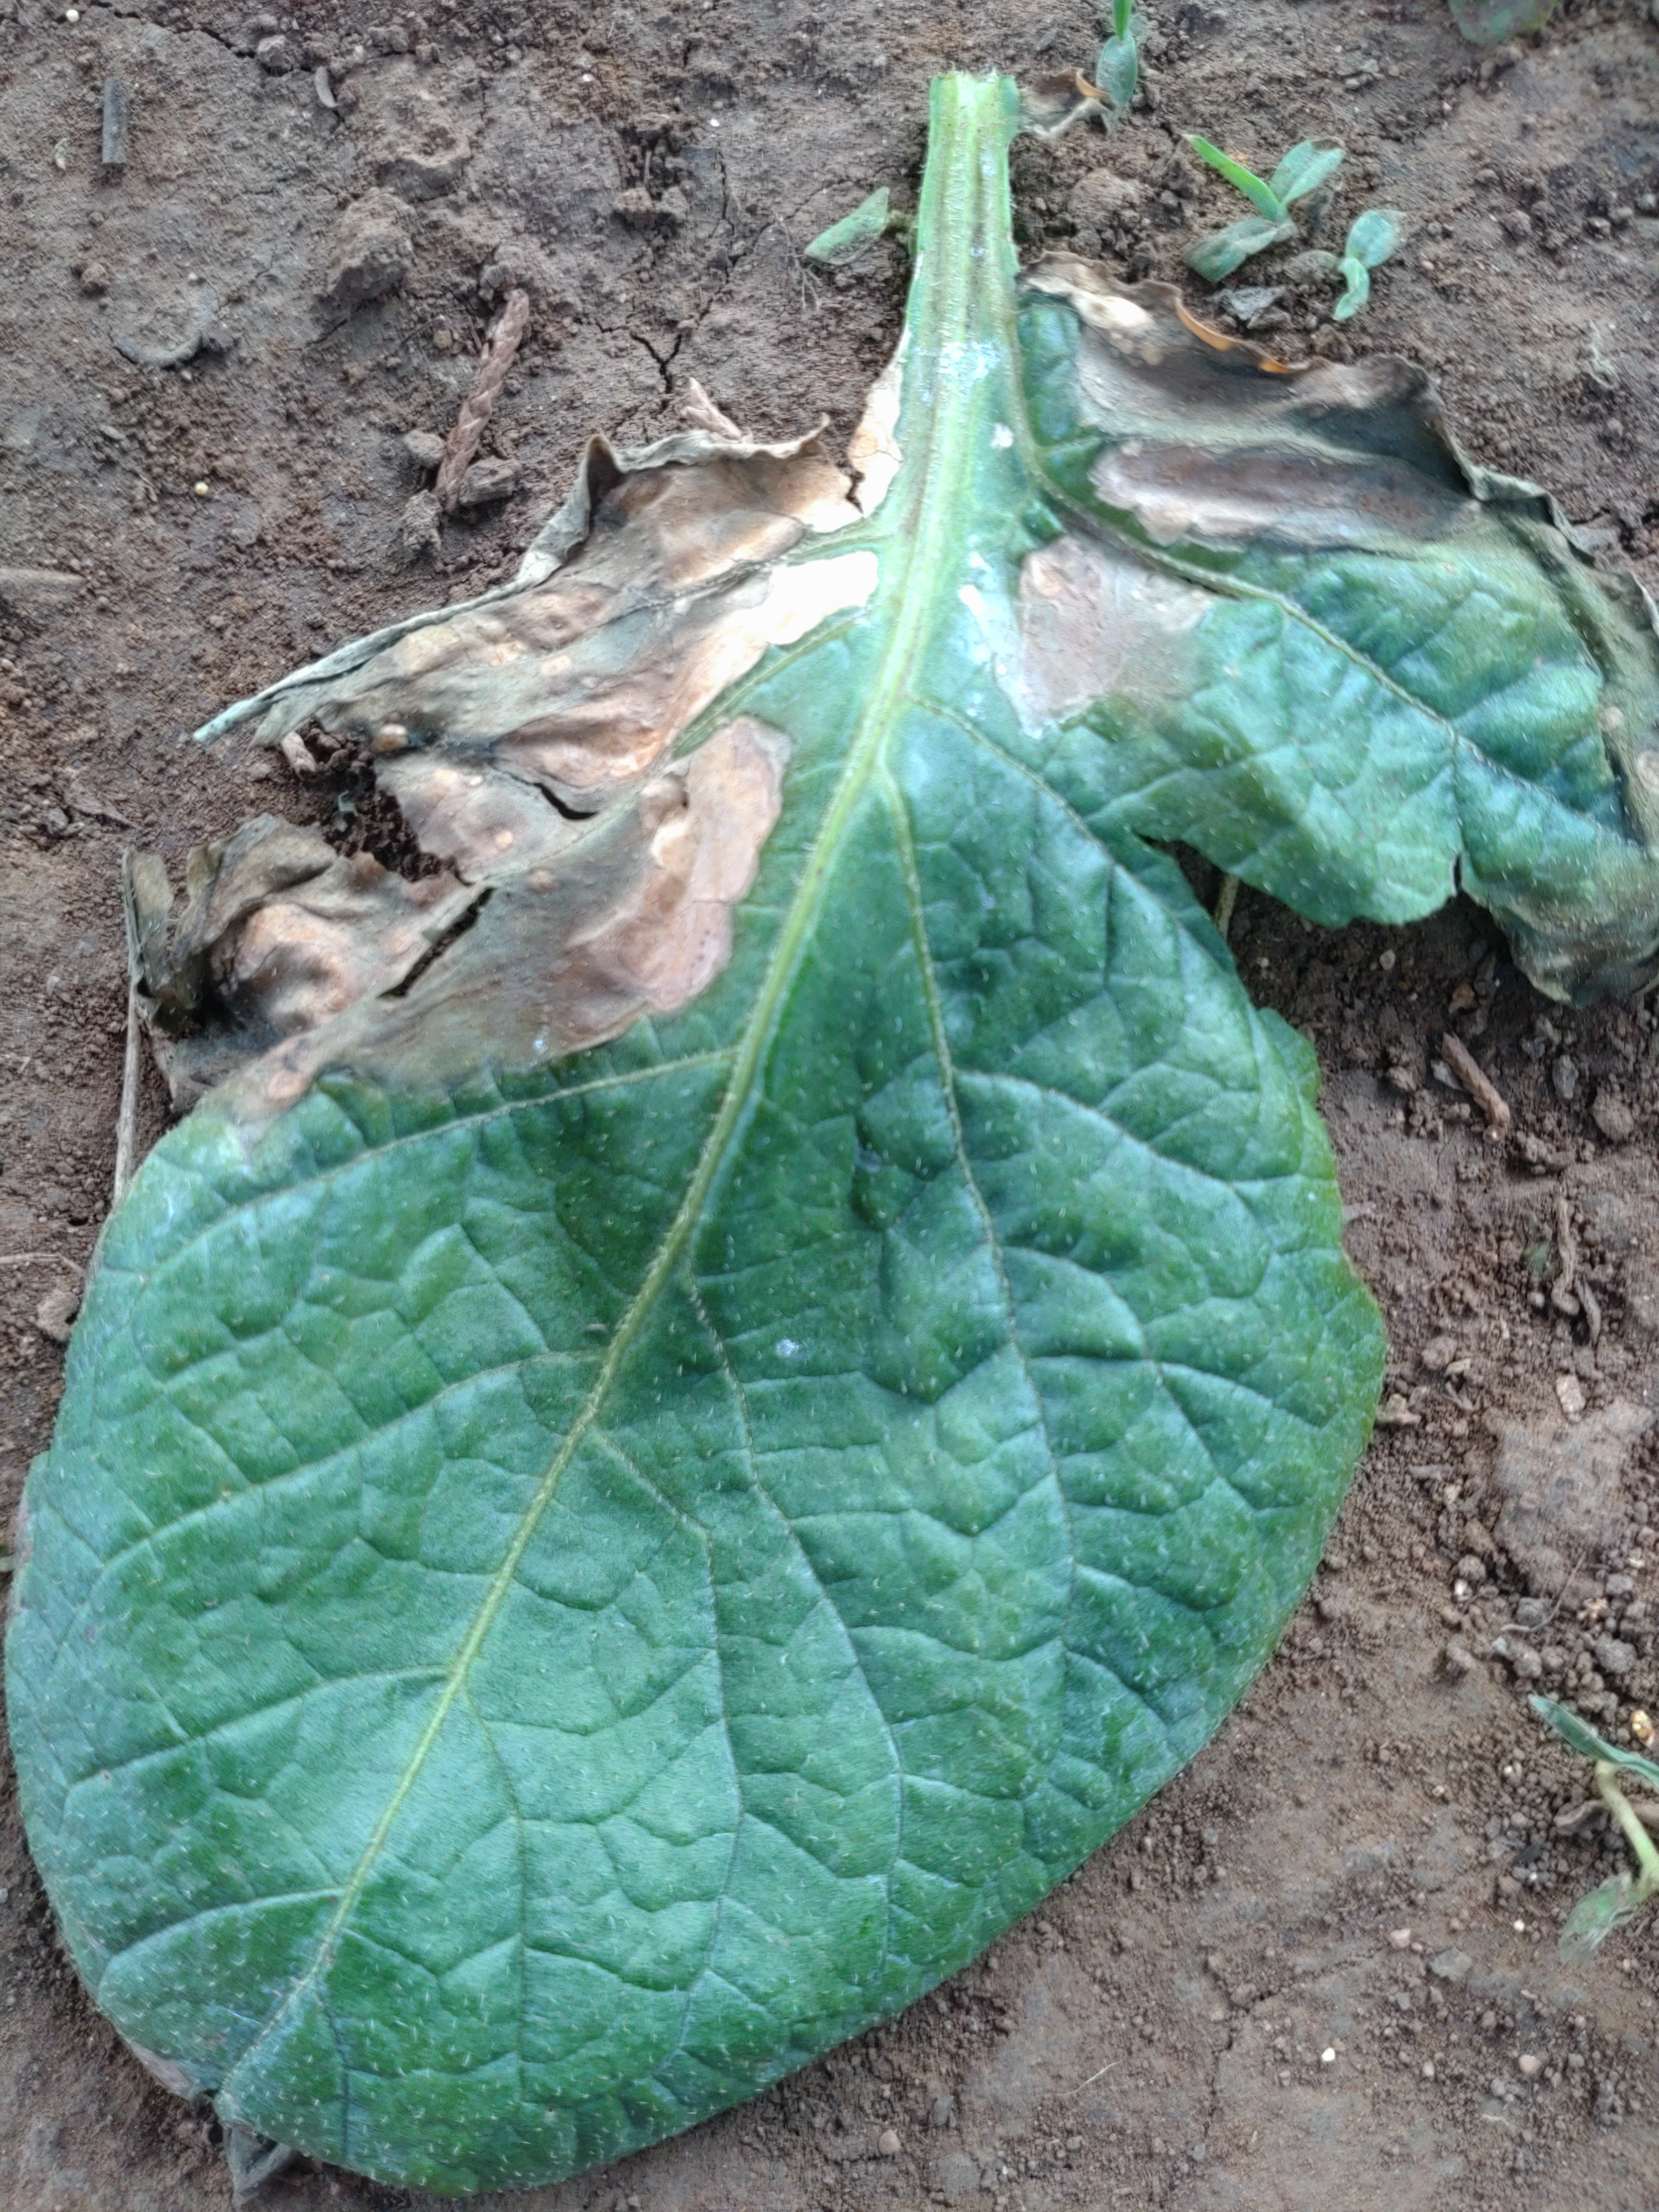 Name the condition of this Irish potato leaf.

early blight
